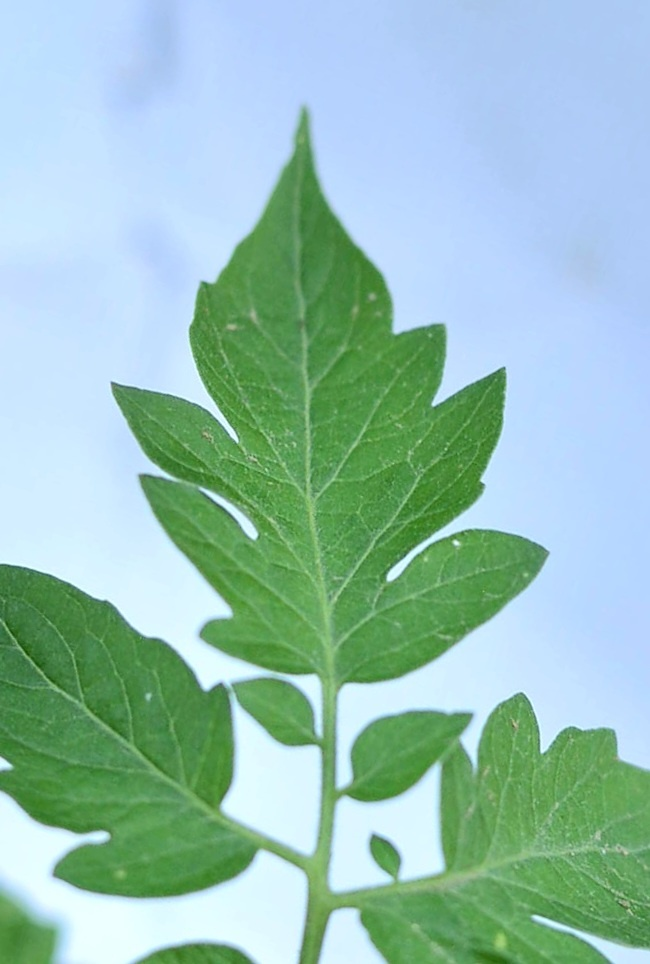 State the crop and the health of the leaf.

tomato, healthy
